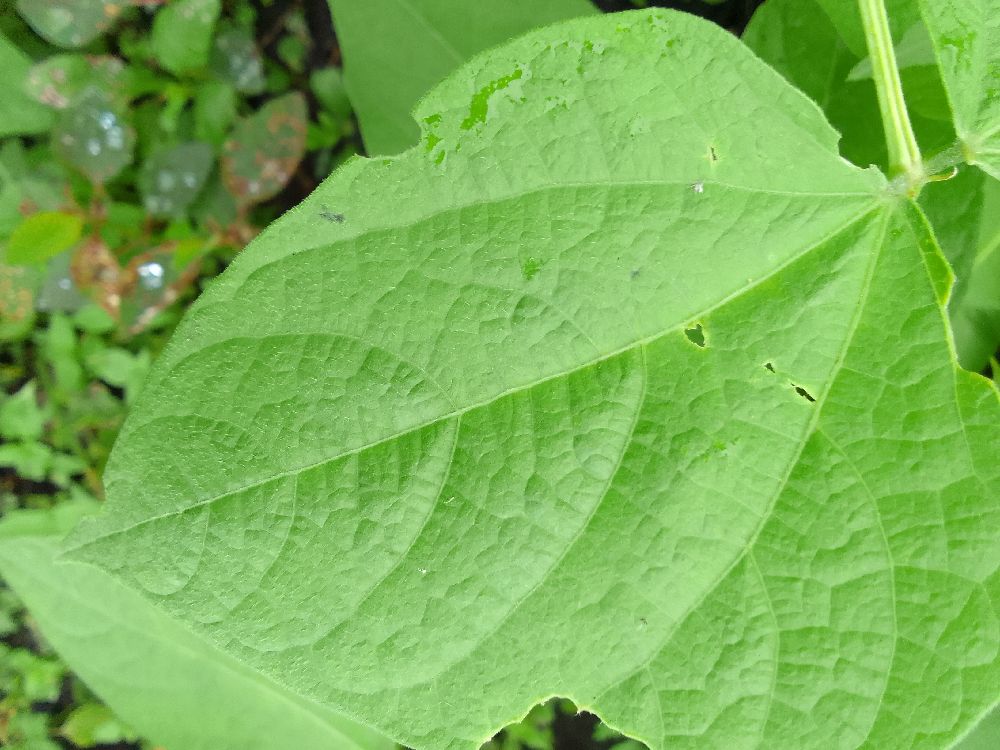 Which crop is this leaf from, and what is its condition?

common bean, healthy
